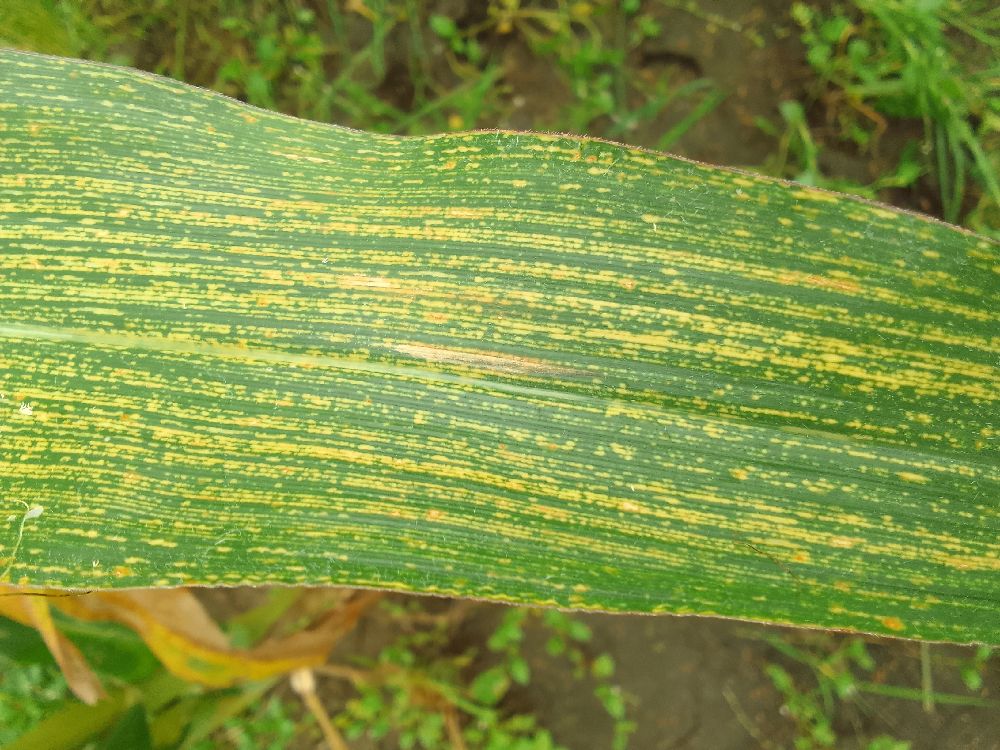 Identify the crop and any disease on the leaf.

maize, maize streak virus
